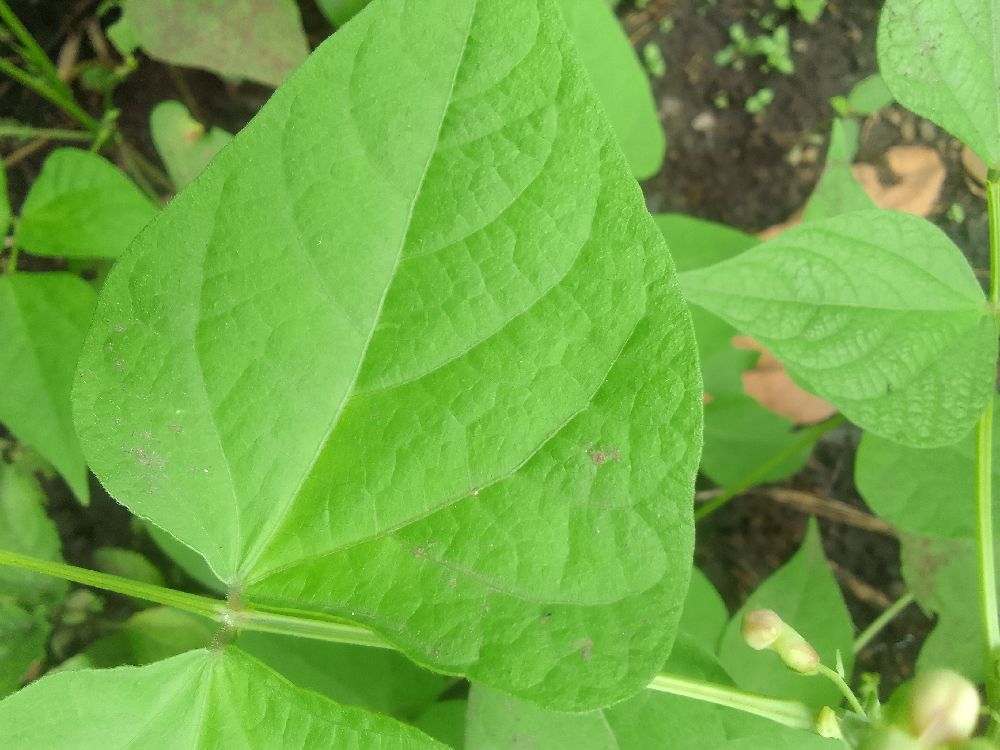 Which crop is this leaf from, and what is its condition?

common bean, healthy
